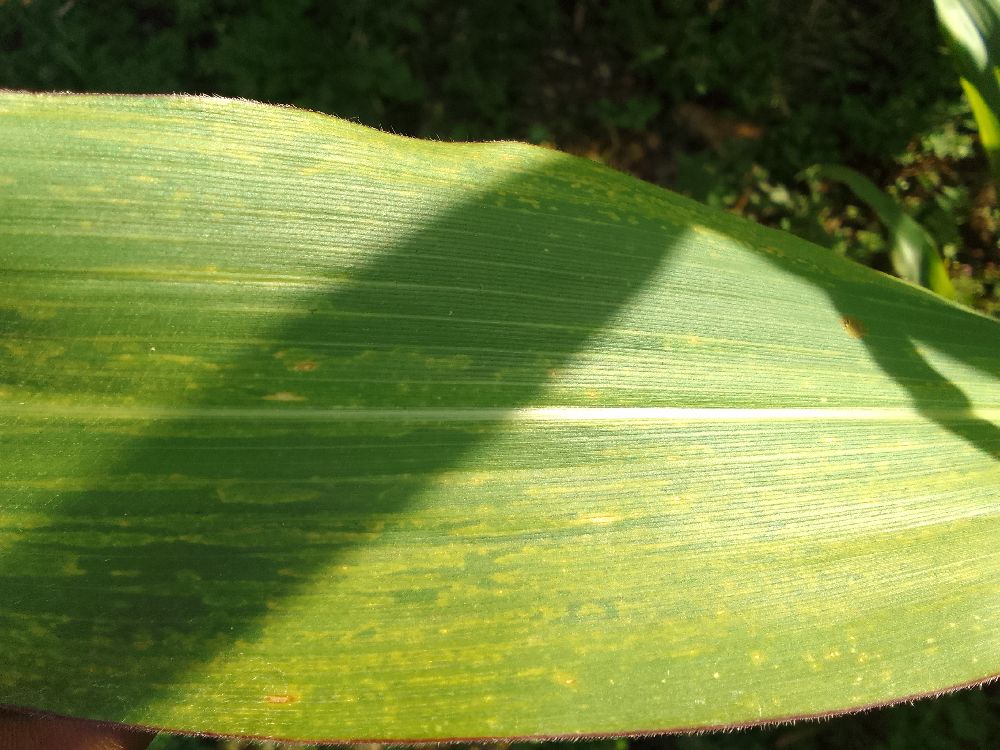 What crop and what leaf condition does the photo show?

maize, maize lethal necrosis
